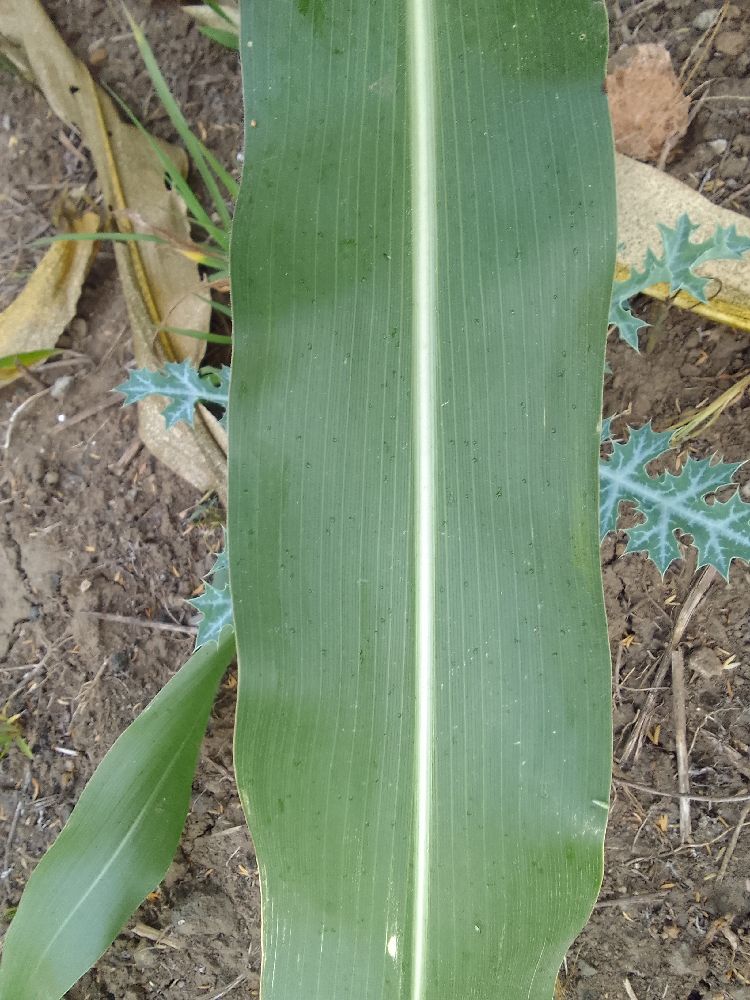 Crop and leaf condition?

maize, healthy
